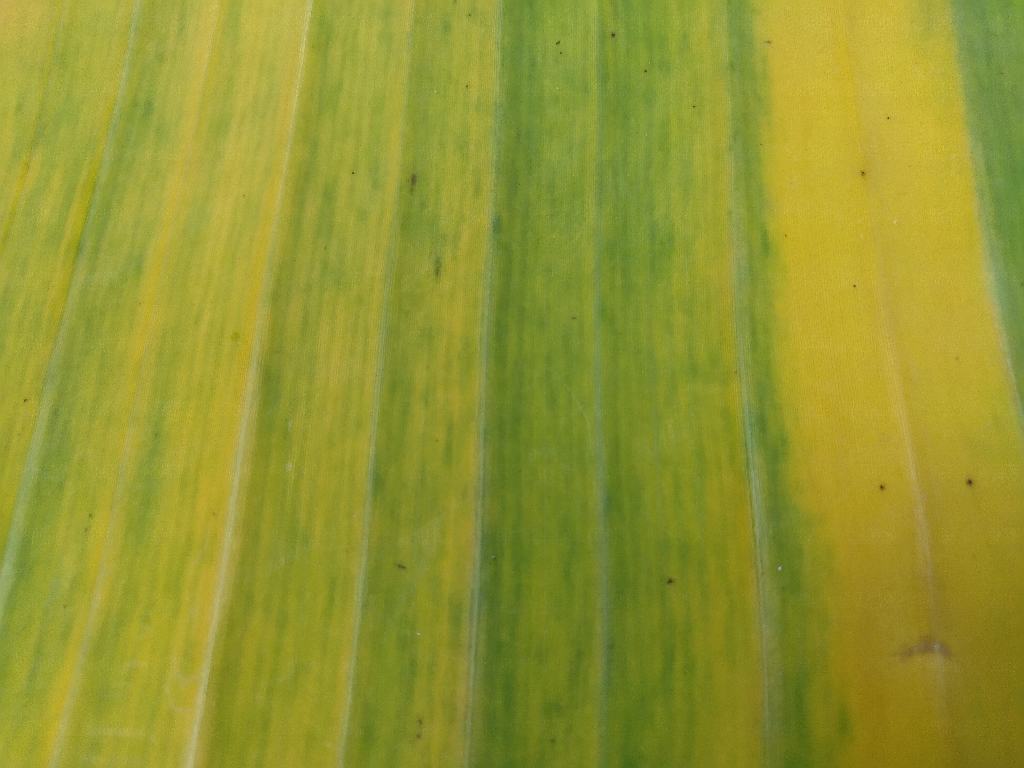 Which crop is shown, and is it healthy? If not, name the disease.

banana, fusarium wilt race 1
